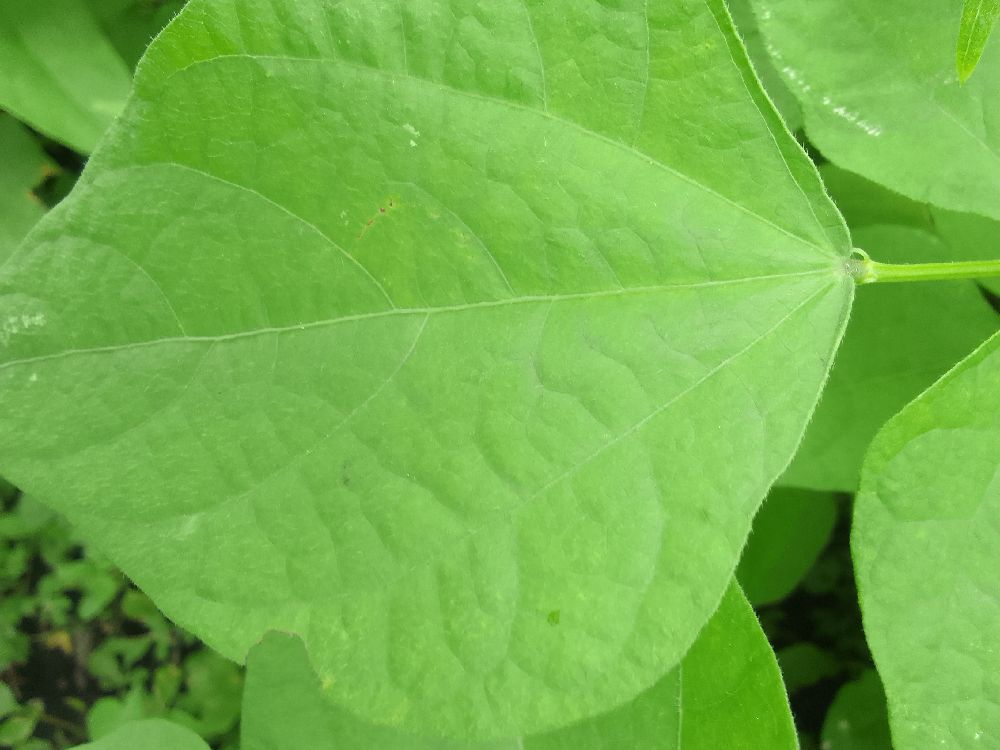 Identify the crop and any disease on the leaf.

common bean, healthy
